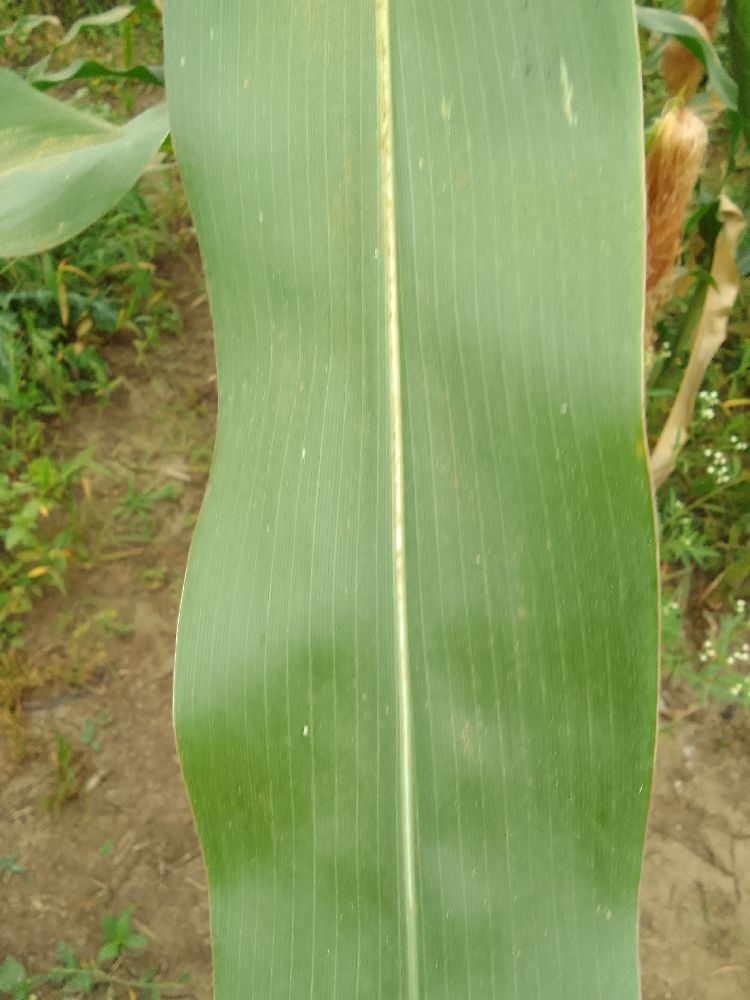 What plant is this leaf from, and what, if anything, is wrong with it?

maize, healthy
